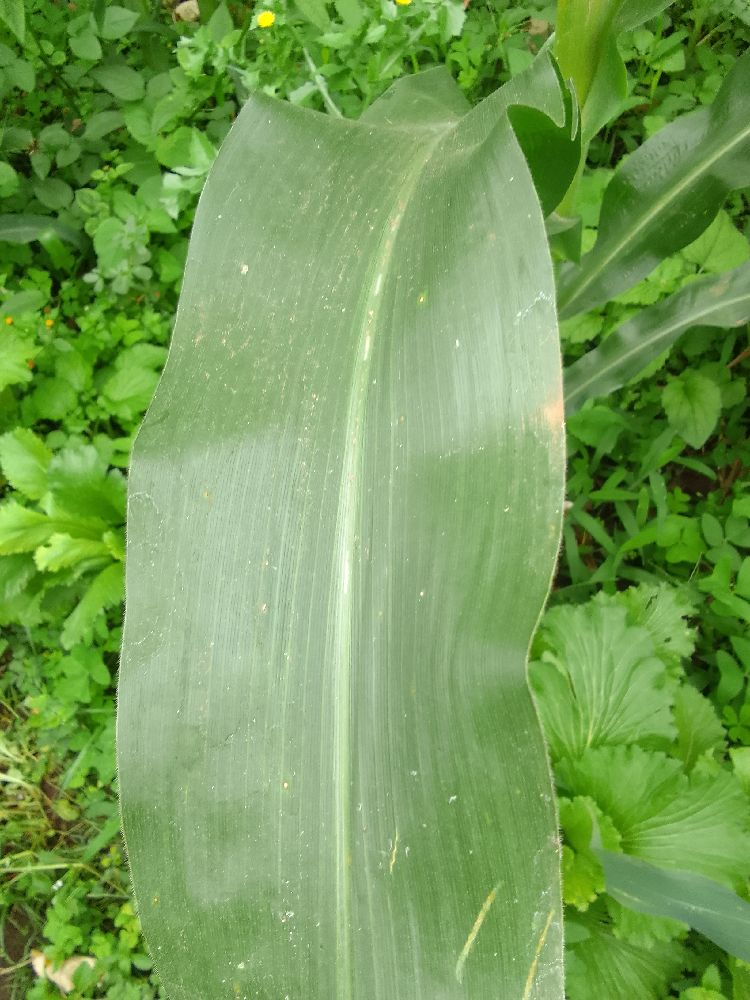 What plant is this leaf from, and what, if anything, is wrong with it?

maize, healthy
